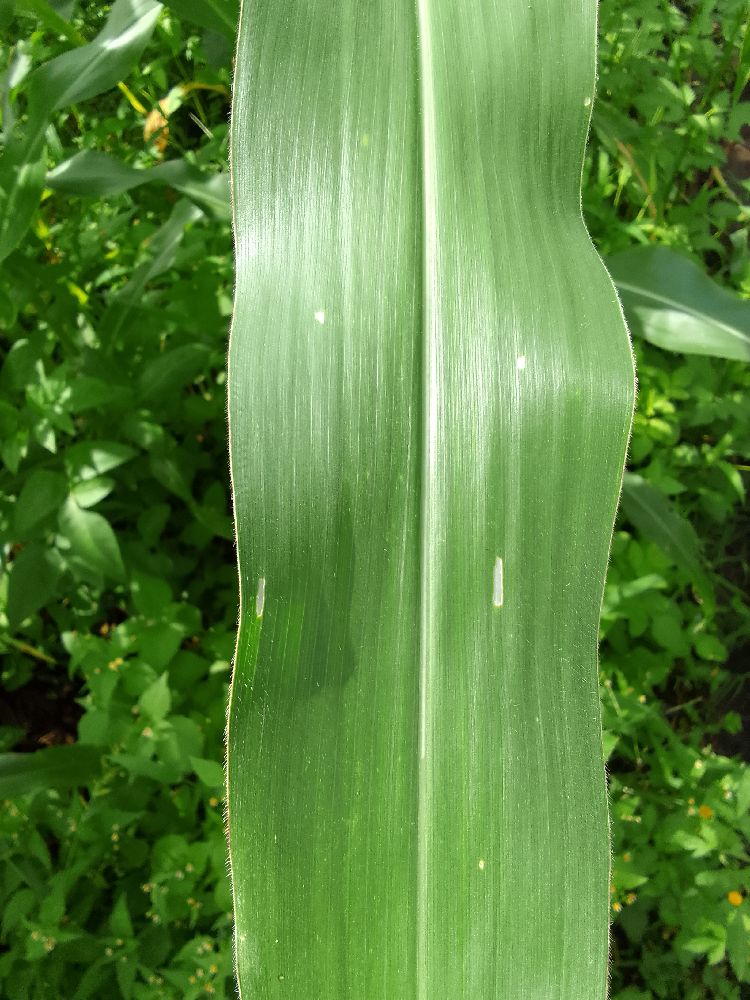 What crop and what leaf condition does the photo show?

maize, healthy
